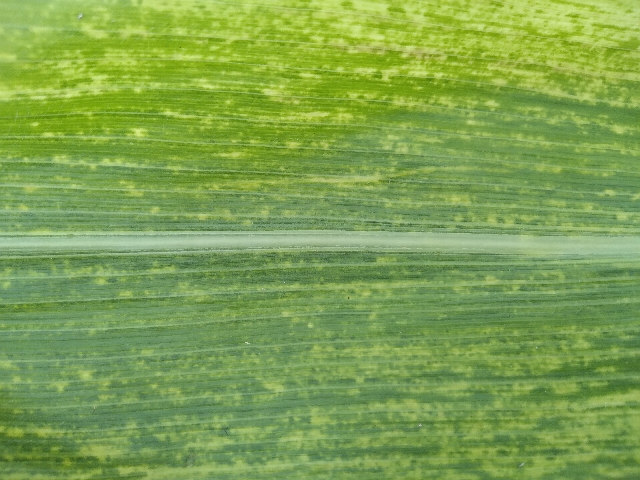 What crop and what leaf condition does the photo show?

maize, maize lethal necrosis
